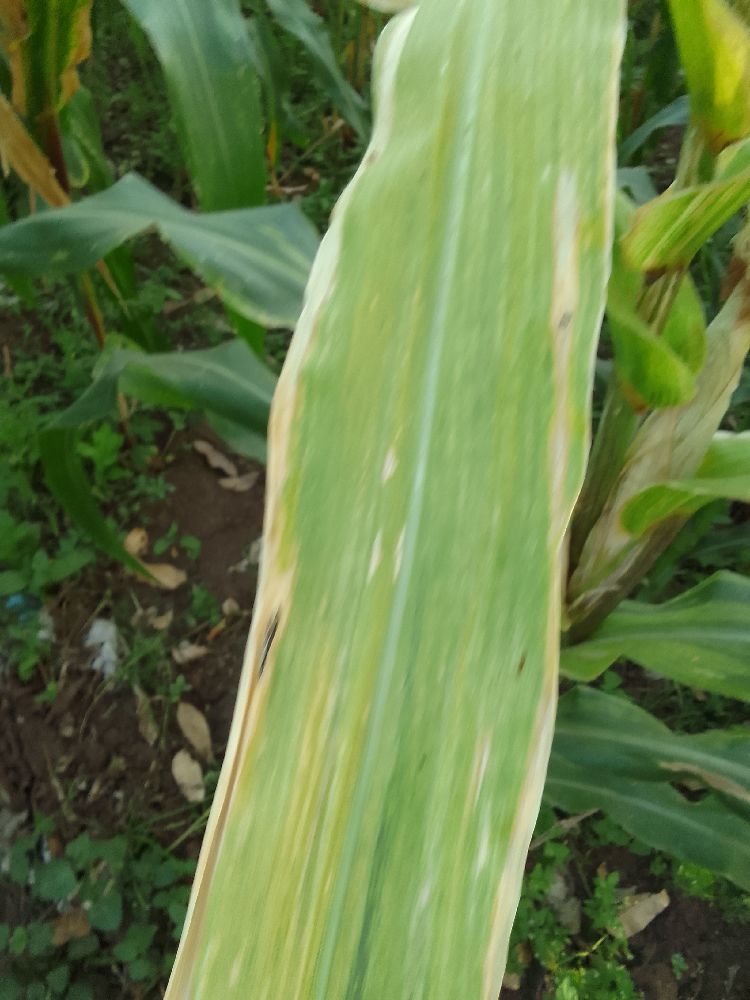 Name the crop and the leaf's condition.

maize, maize lethal necrosis
